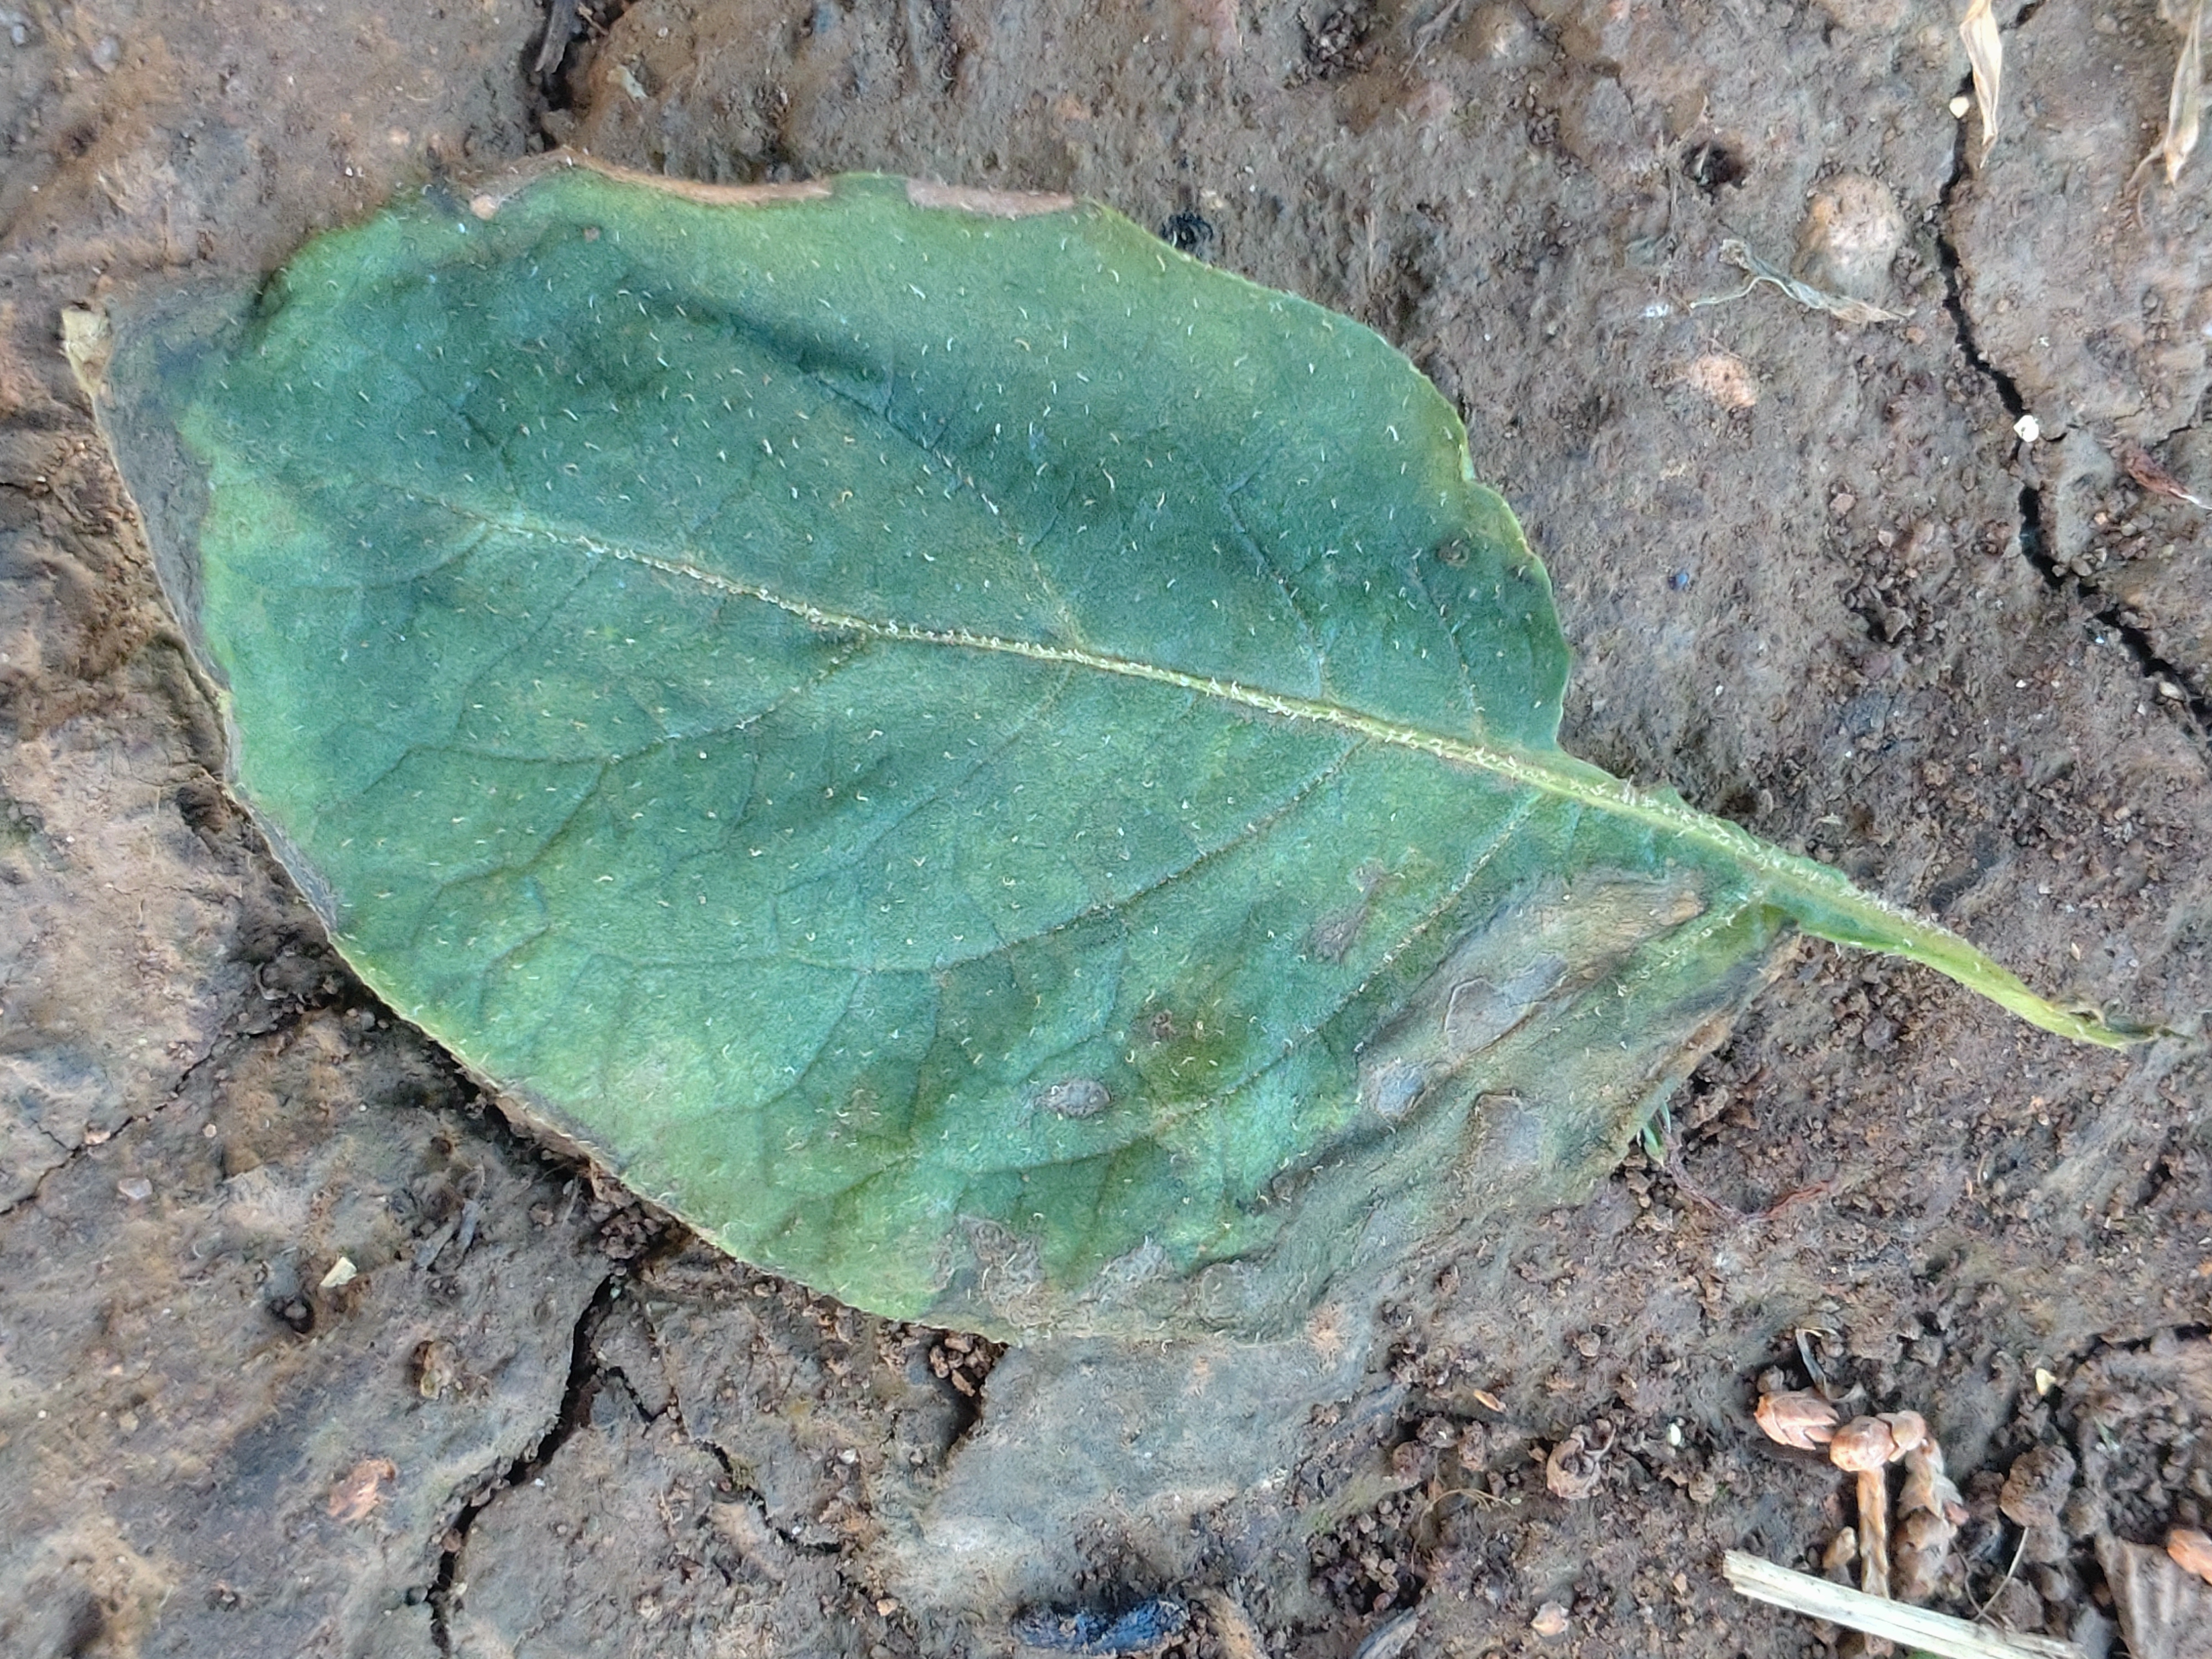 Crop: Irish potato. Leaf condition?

early blight
